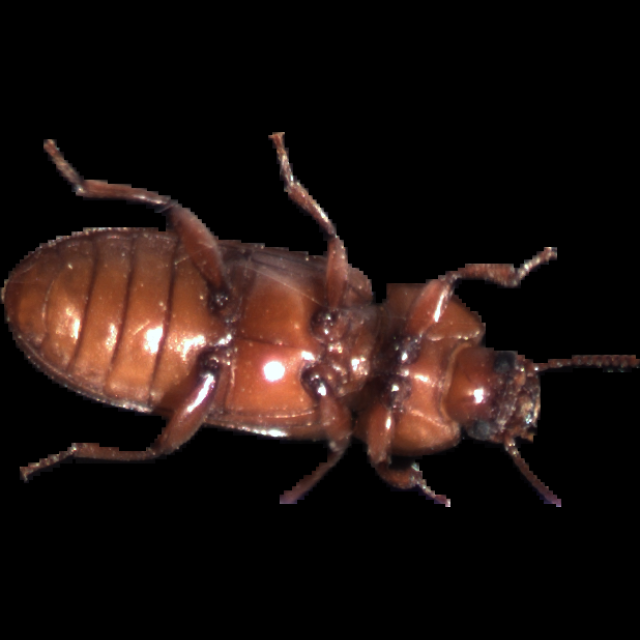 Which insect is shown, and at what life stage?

mealworm beetle
